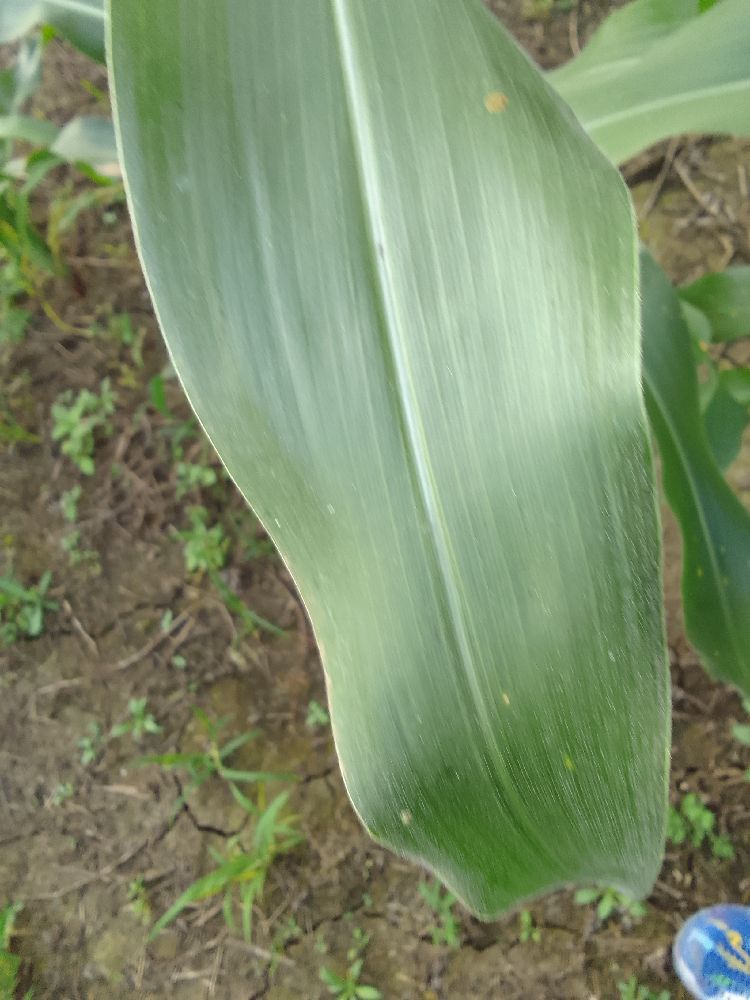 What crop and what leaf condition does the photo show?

maize, healthy
